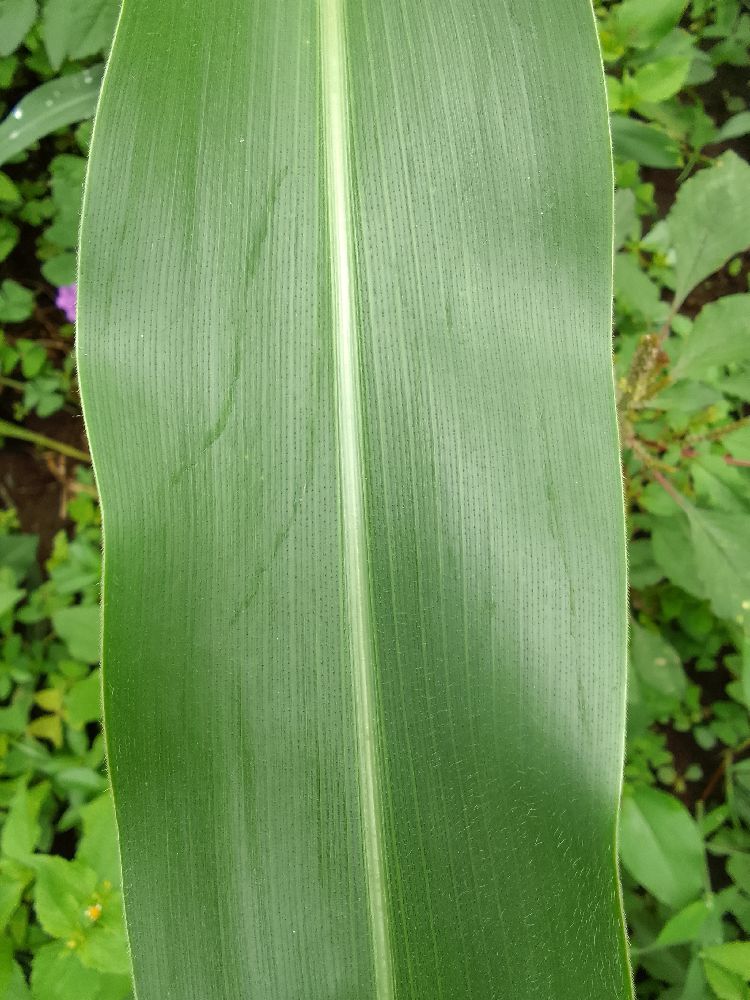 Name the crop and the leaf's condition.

common bean, healthy
